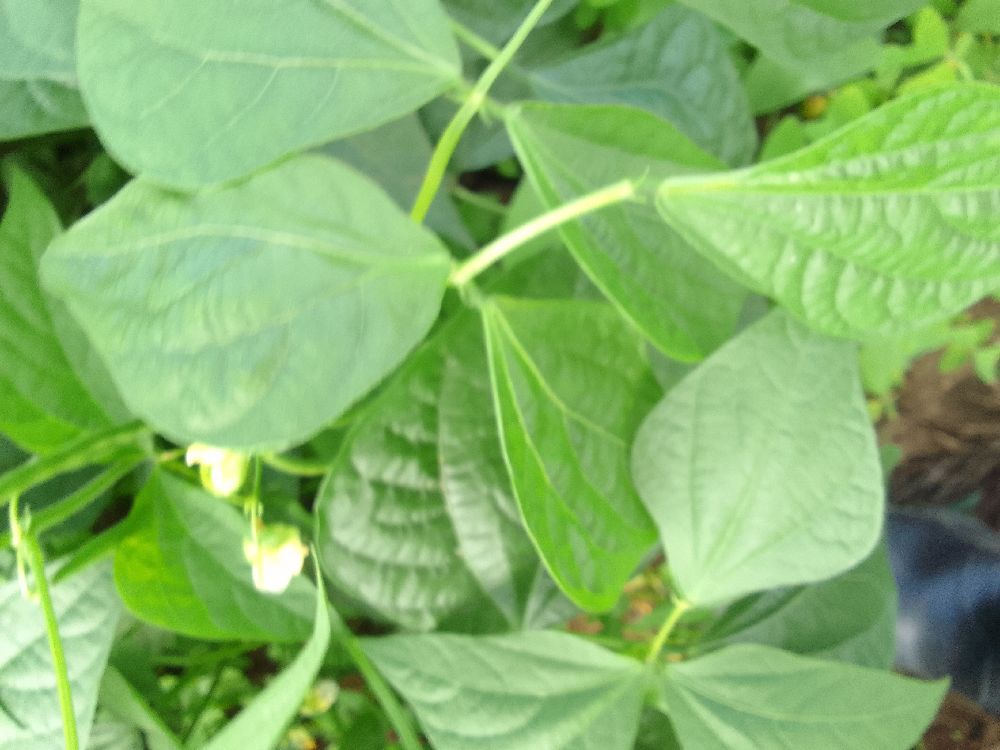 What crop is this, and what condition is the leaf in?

common bean, healthy
